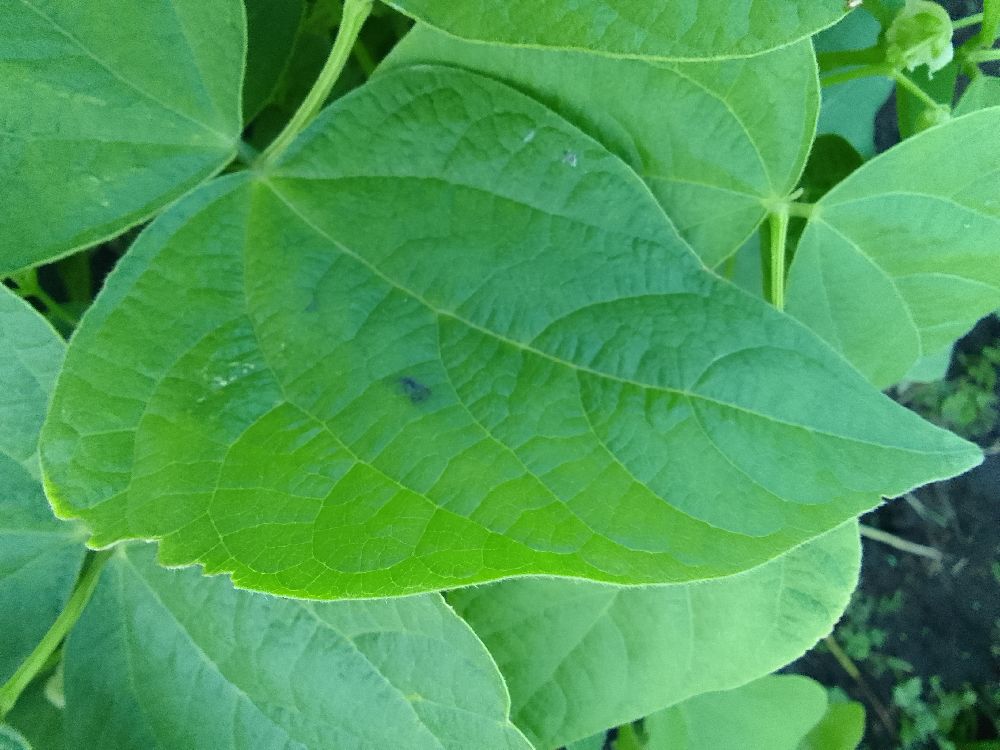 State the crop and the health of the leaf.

common bean, healthy
